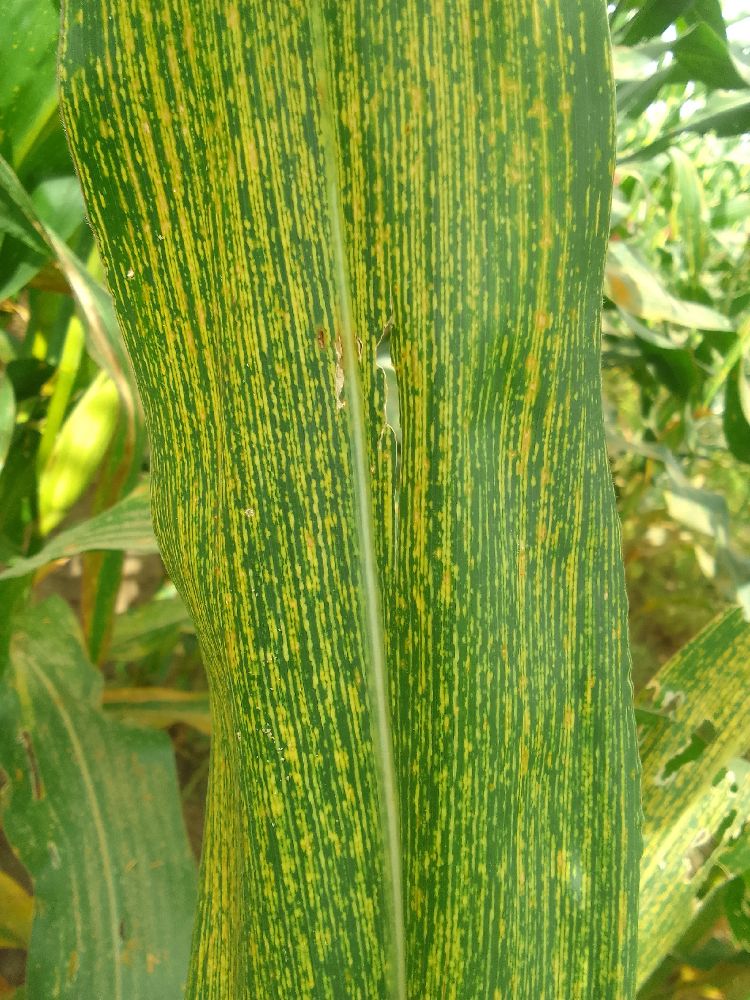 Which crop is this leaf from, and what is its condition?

maize, maize streak virus
